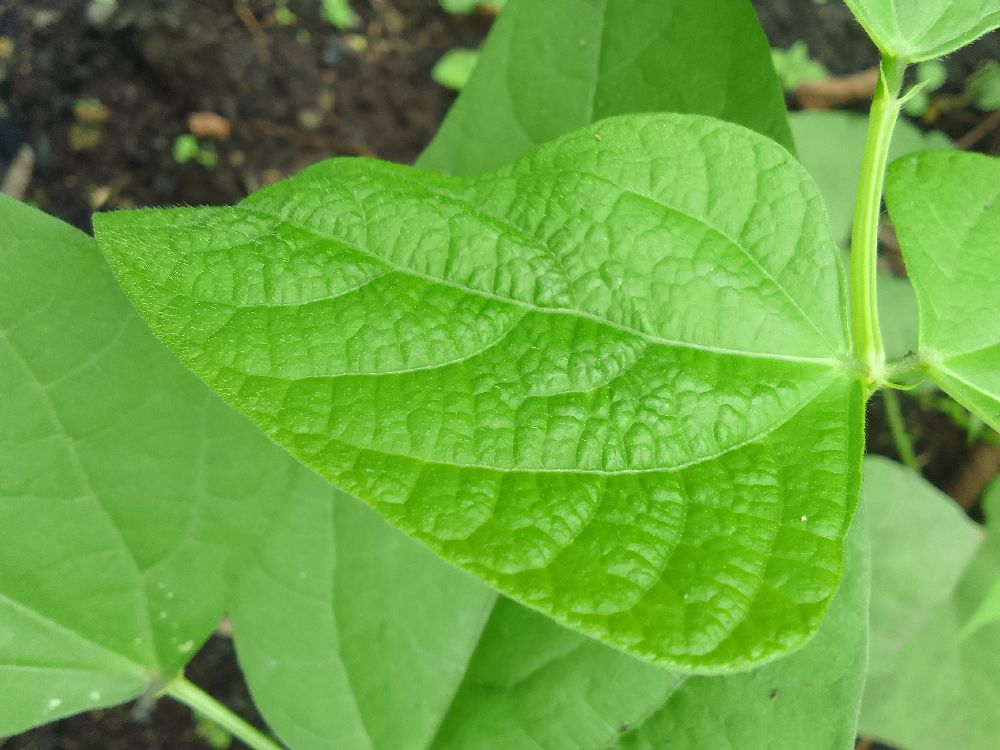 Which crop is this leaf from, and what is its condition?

common bean, healthy
